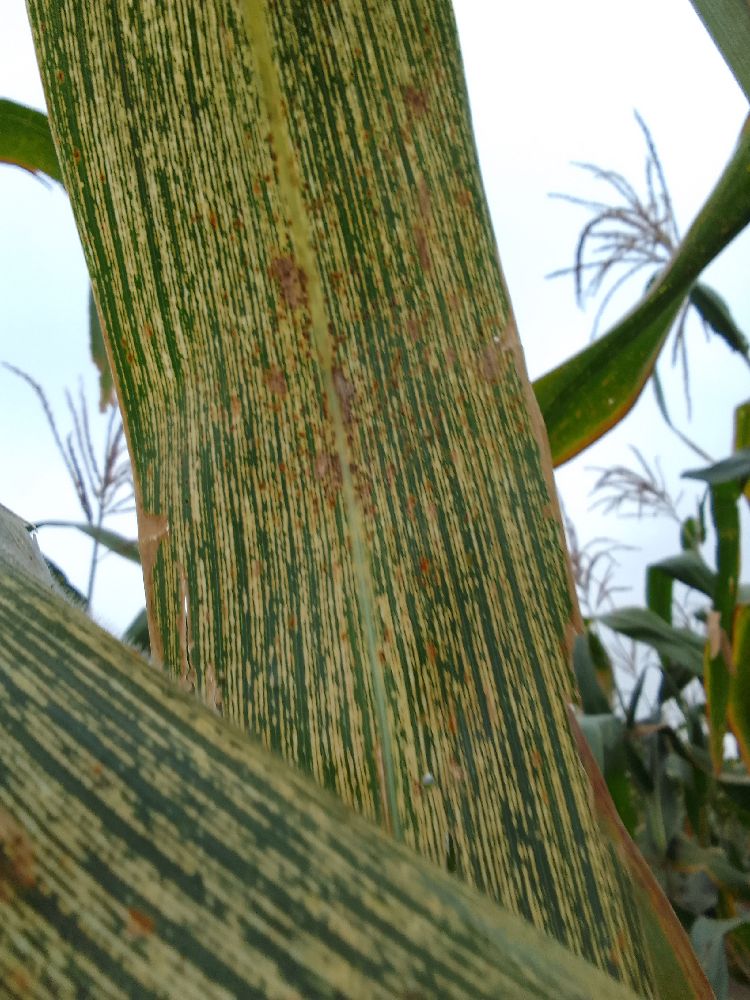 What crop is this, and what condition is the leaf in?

maize, maize streak virus
